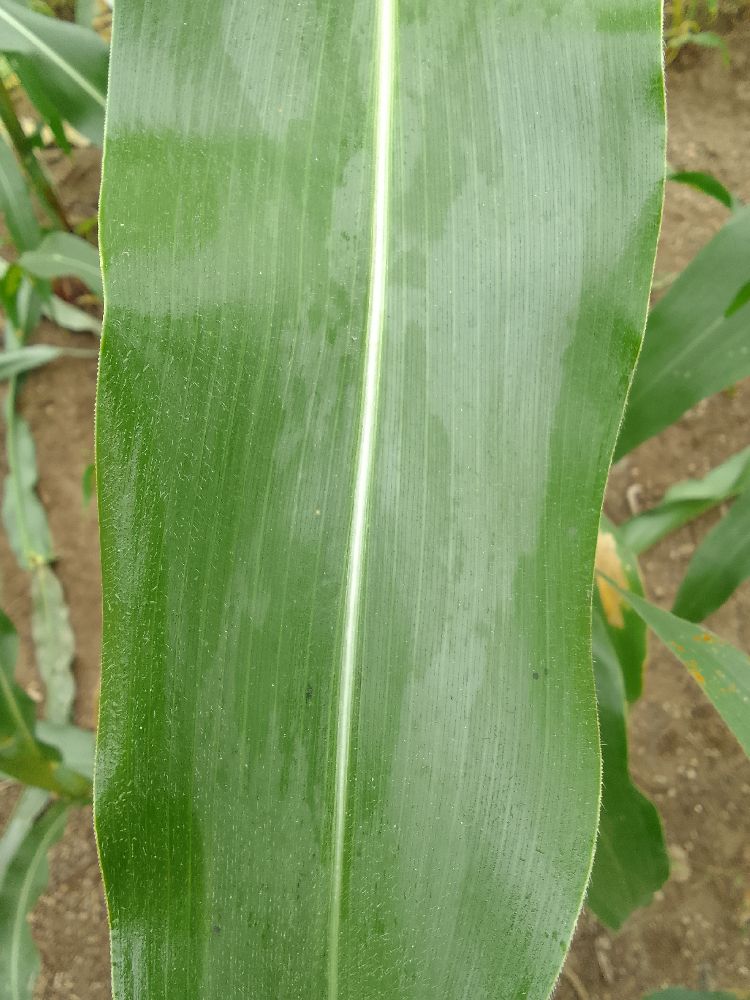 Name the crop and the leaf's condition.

maize, healthy
